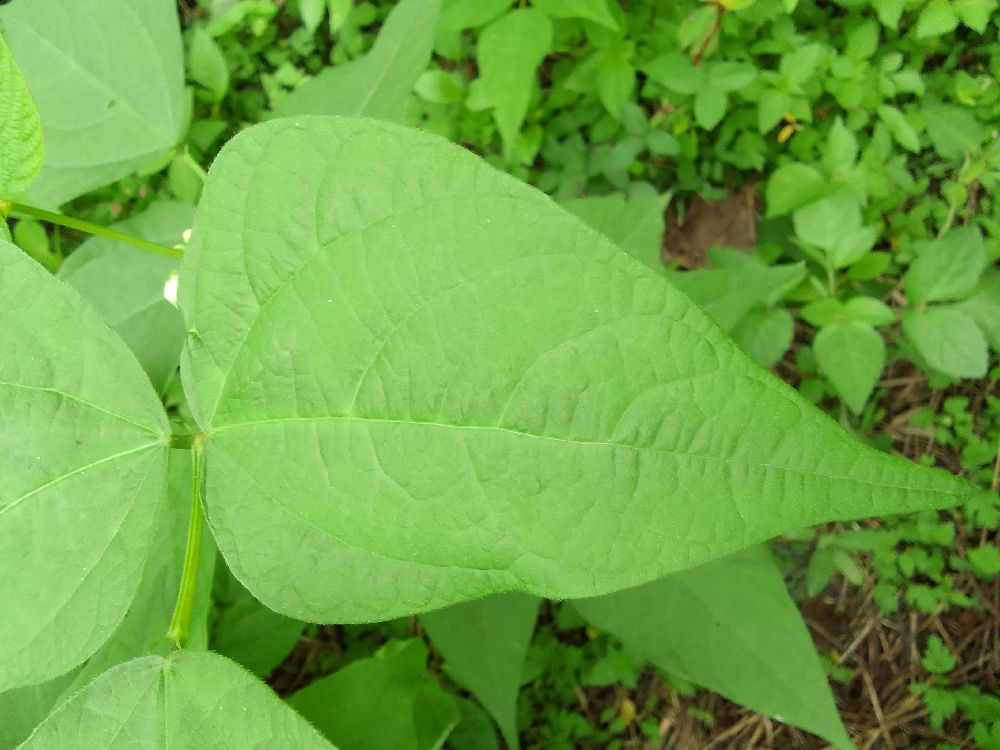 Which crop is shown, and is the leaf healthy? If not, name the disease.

common bean, healthy
